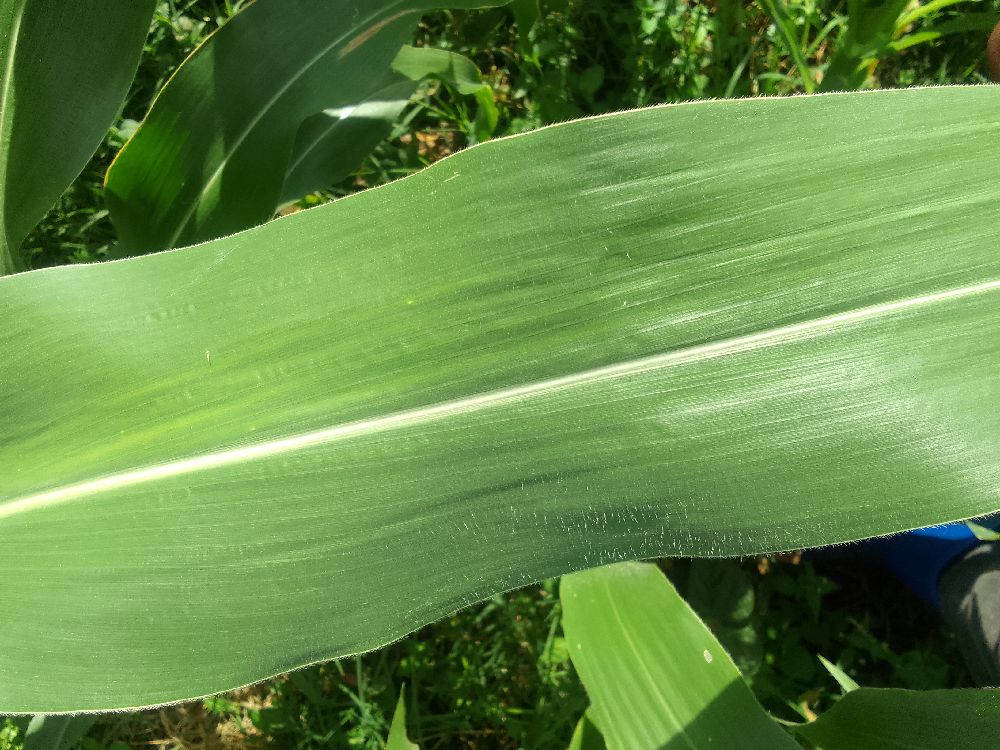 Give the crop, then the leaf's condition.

maize, healthy
